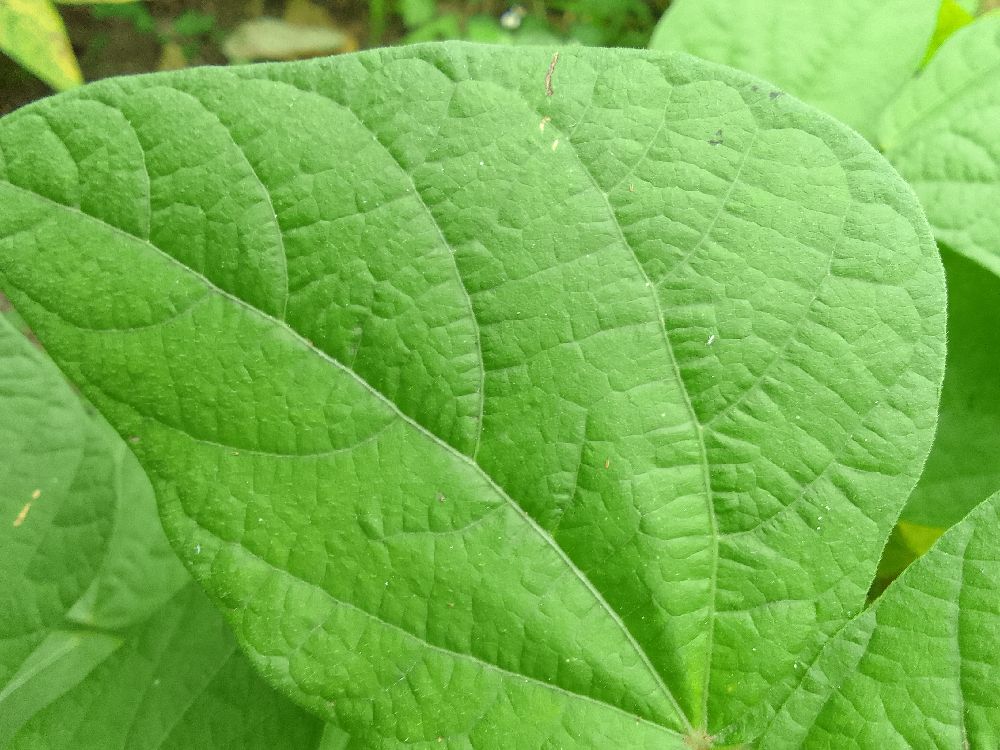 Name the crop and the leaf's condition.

common bean, healthy
